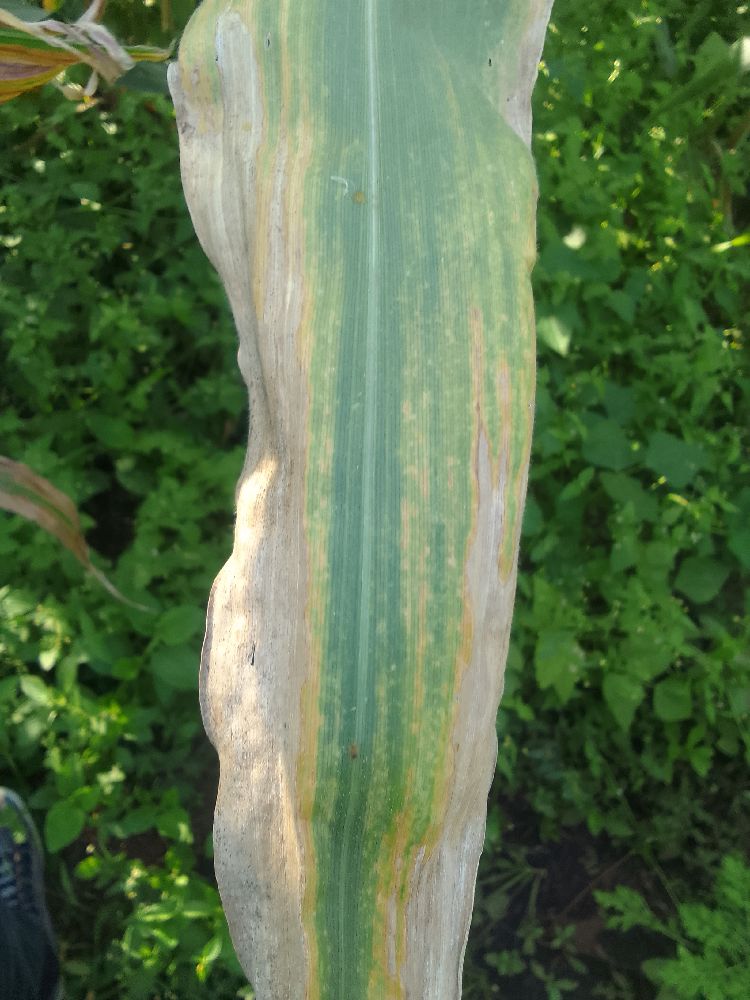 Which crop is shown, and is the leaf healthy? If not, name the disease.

maize, maize lethal necrosis
